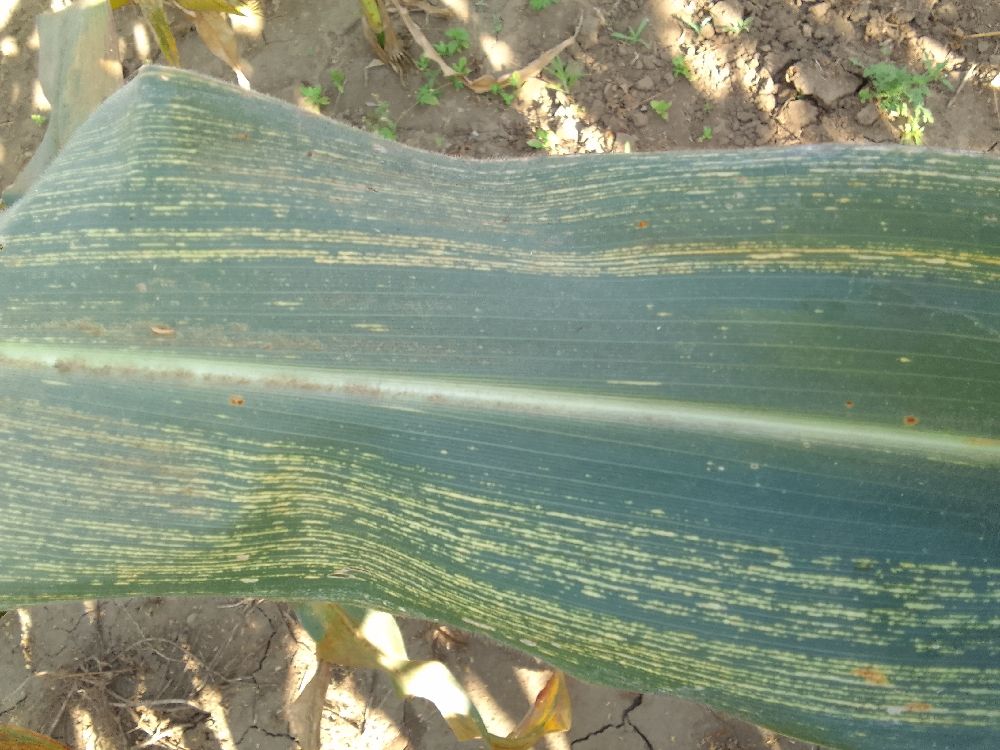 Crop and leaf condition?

maize, maize streak virus
